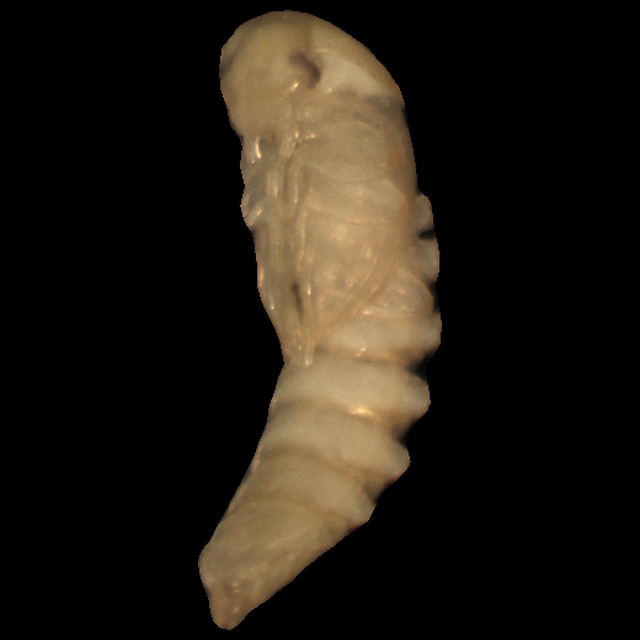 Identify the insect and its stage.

mealworm pupa
